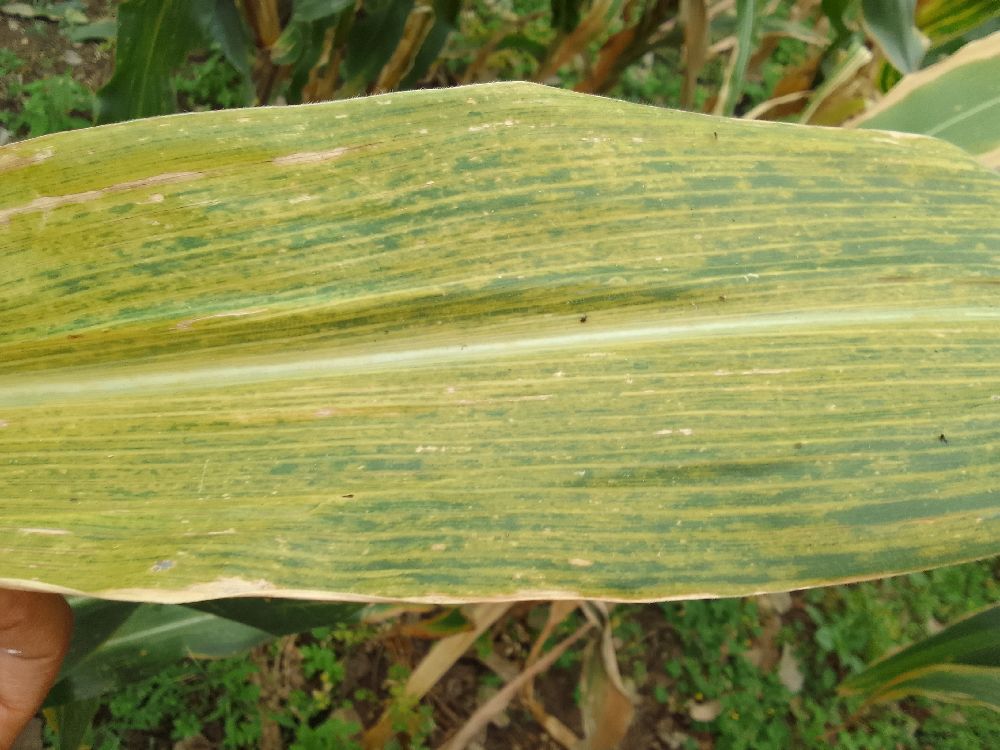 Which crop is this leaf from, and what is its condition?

maize, maize lethal necrosis
